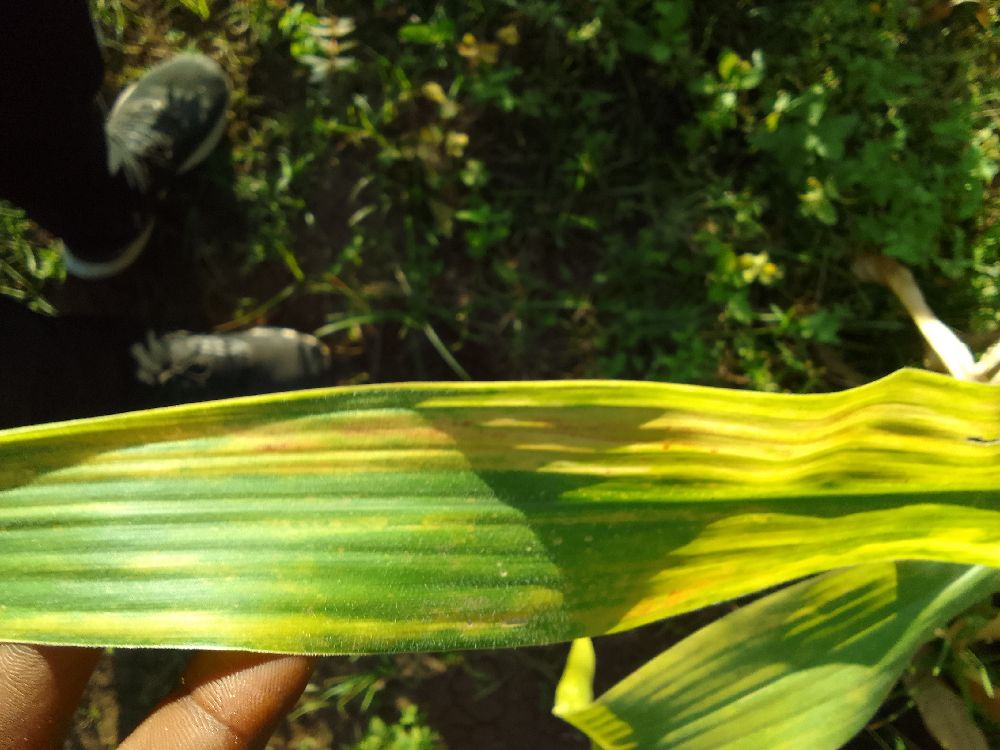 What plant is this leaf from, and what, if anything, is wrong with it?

maize, maize lethal necrosis
